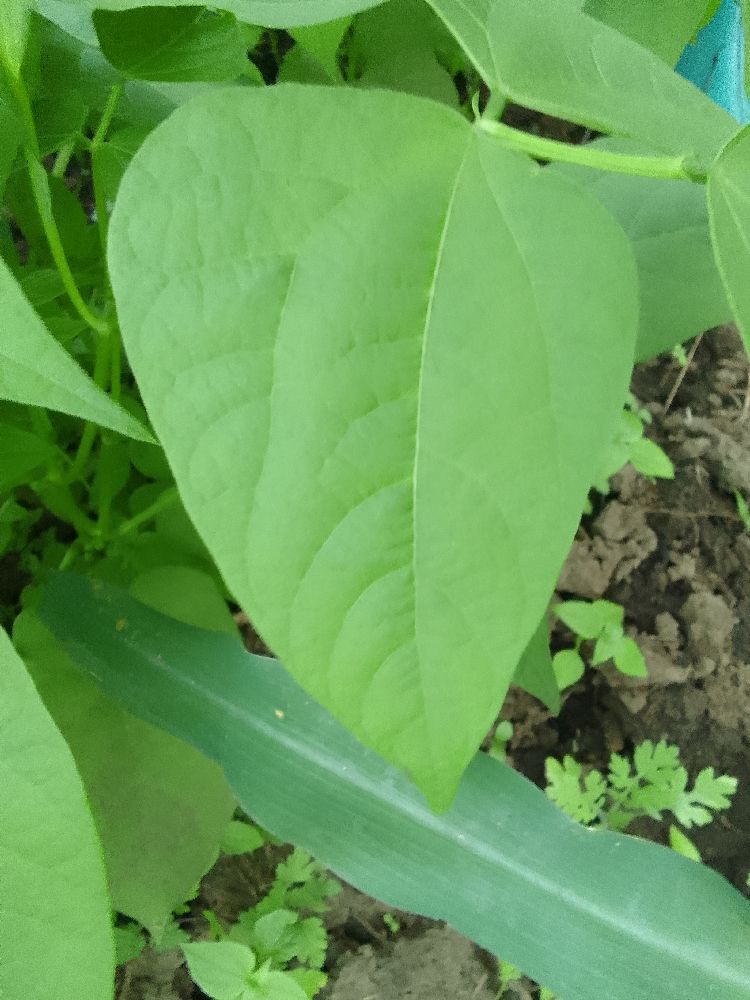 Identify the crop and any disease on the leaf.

common bean, healthy
